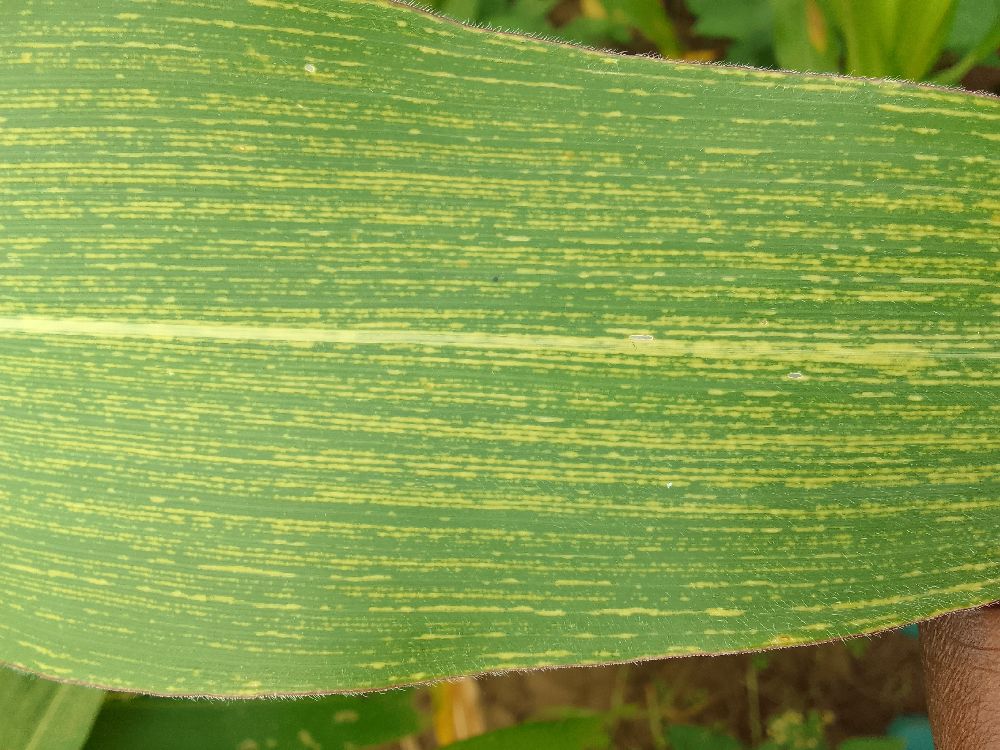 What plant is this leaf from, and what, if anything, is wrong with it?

maize, maize streak virus
